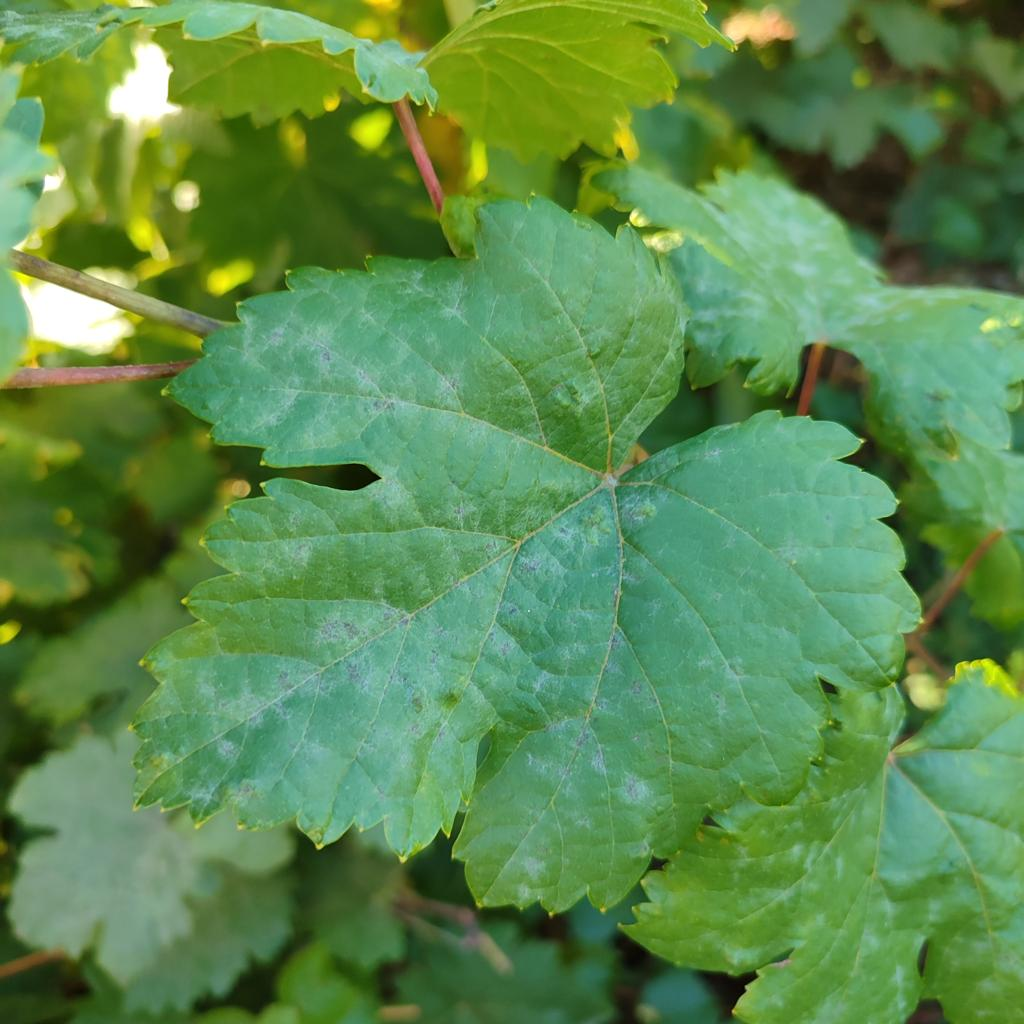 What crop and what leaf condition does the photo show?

grapevine, powdery mildew
